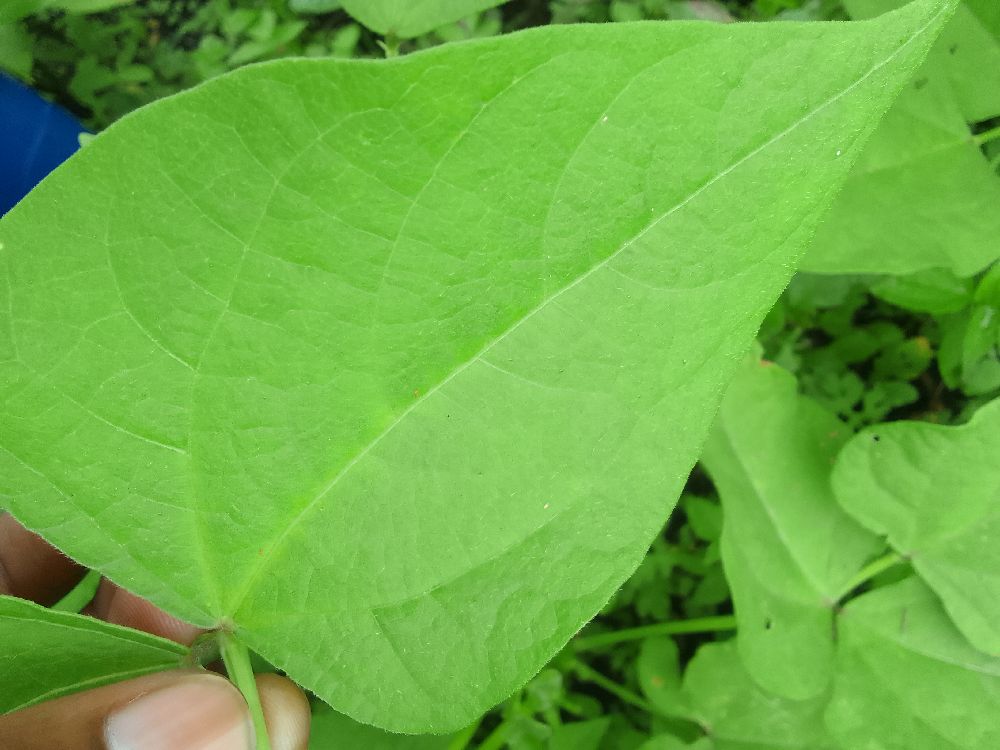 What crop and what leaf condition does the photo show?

common bean, healthy
